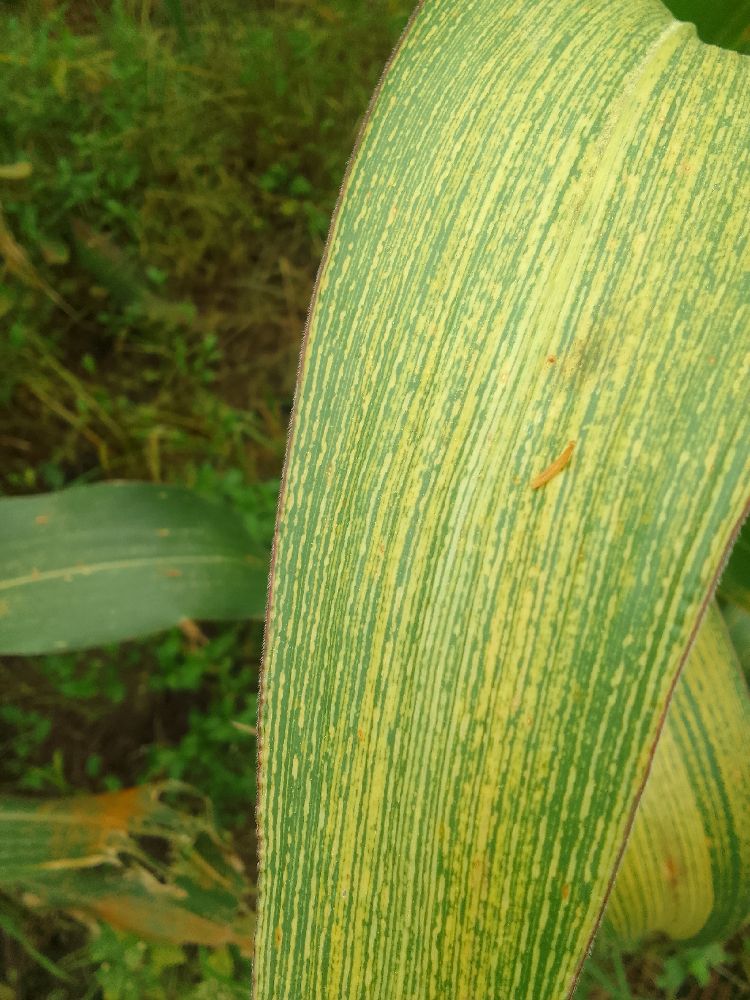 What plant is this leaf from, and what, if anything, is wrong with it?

maize, maize streak virus
